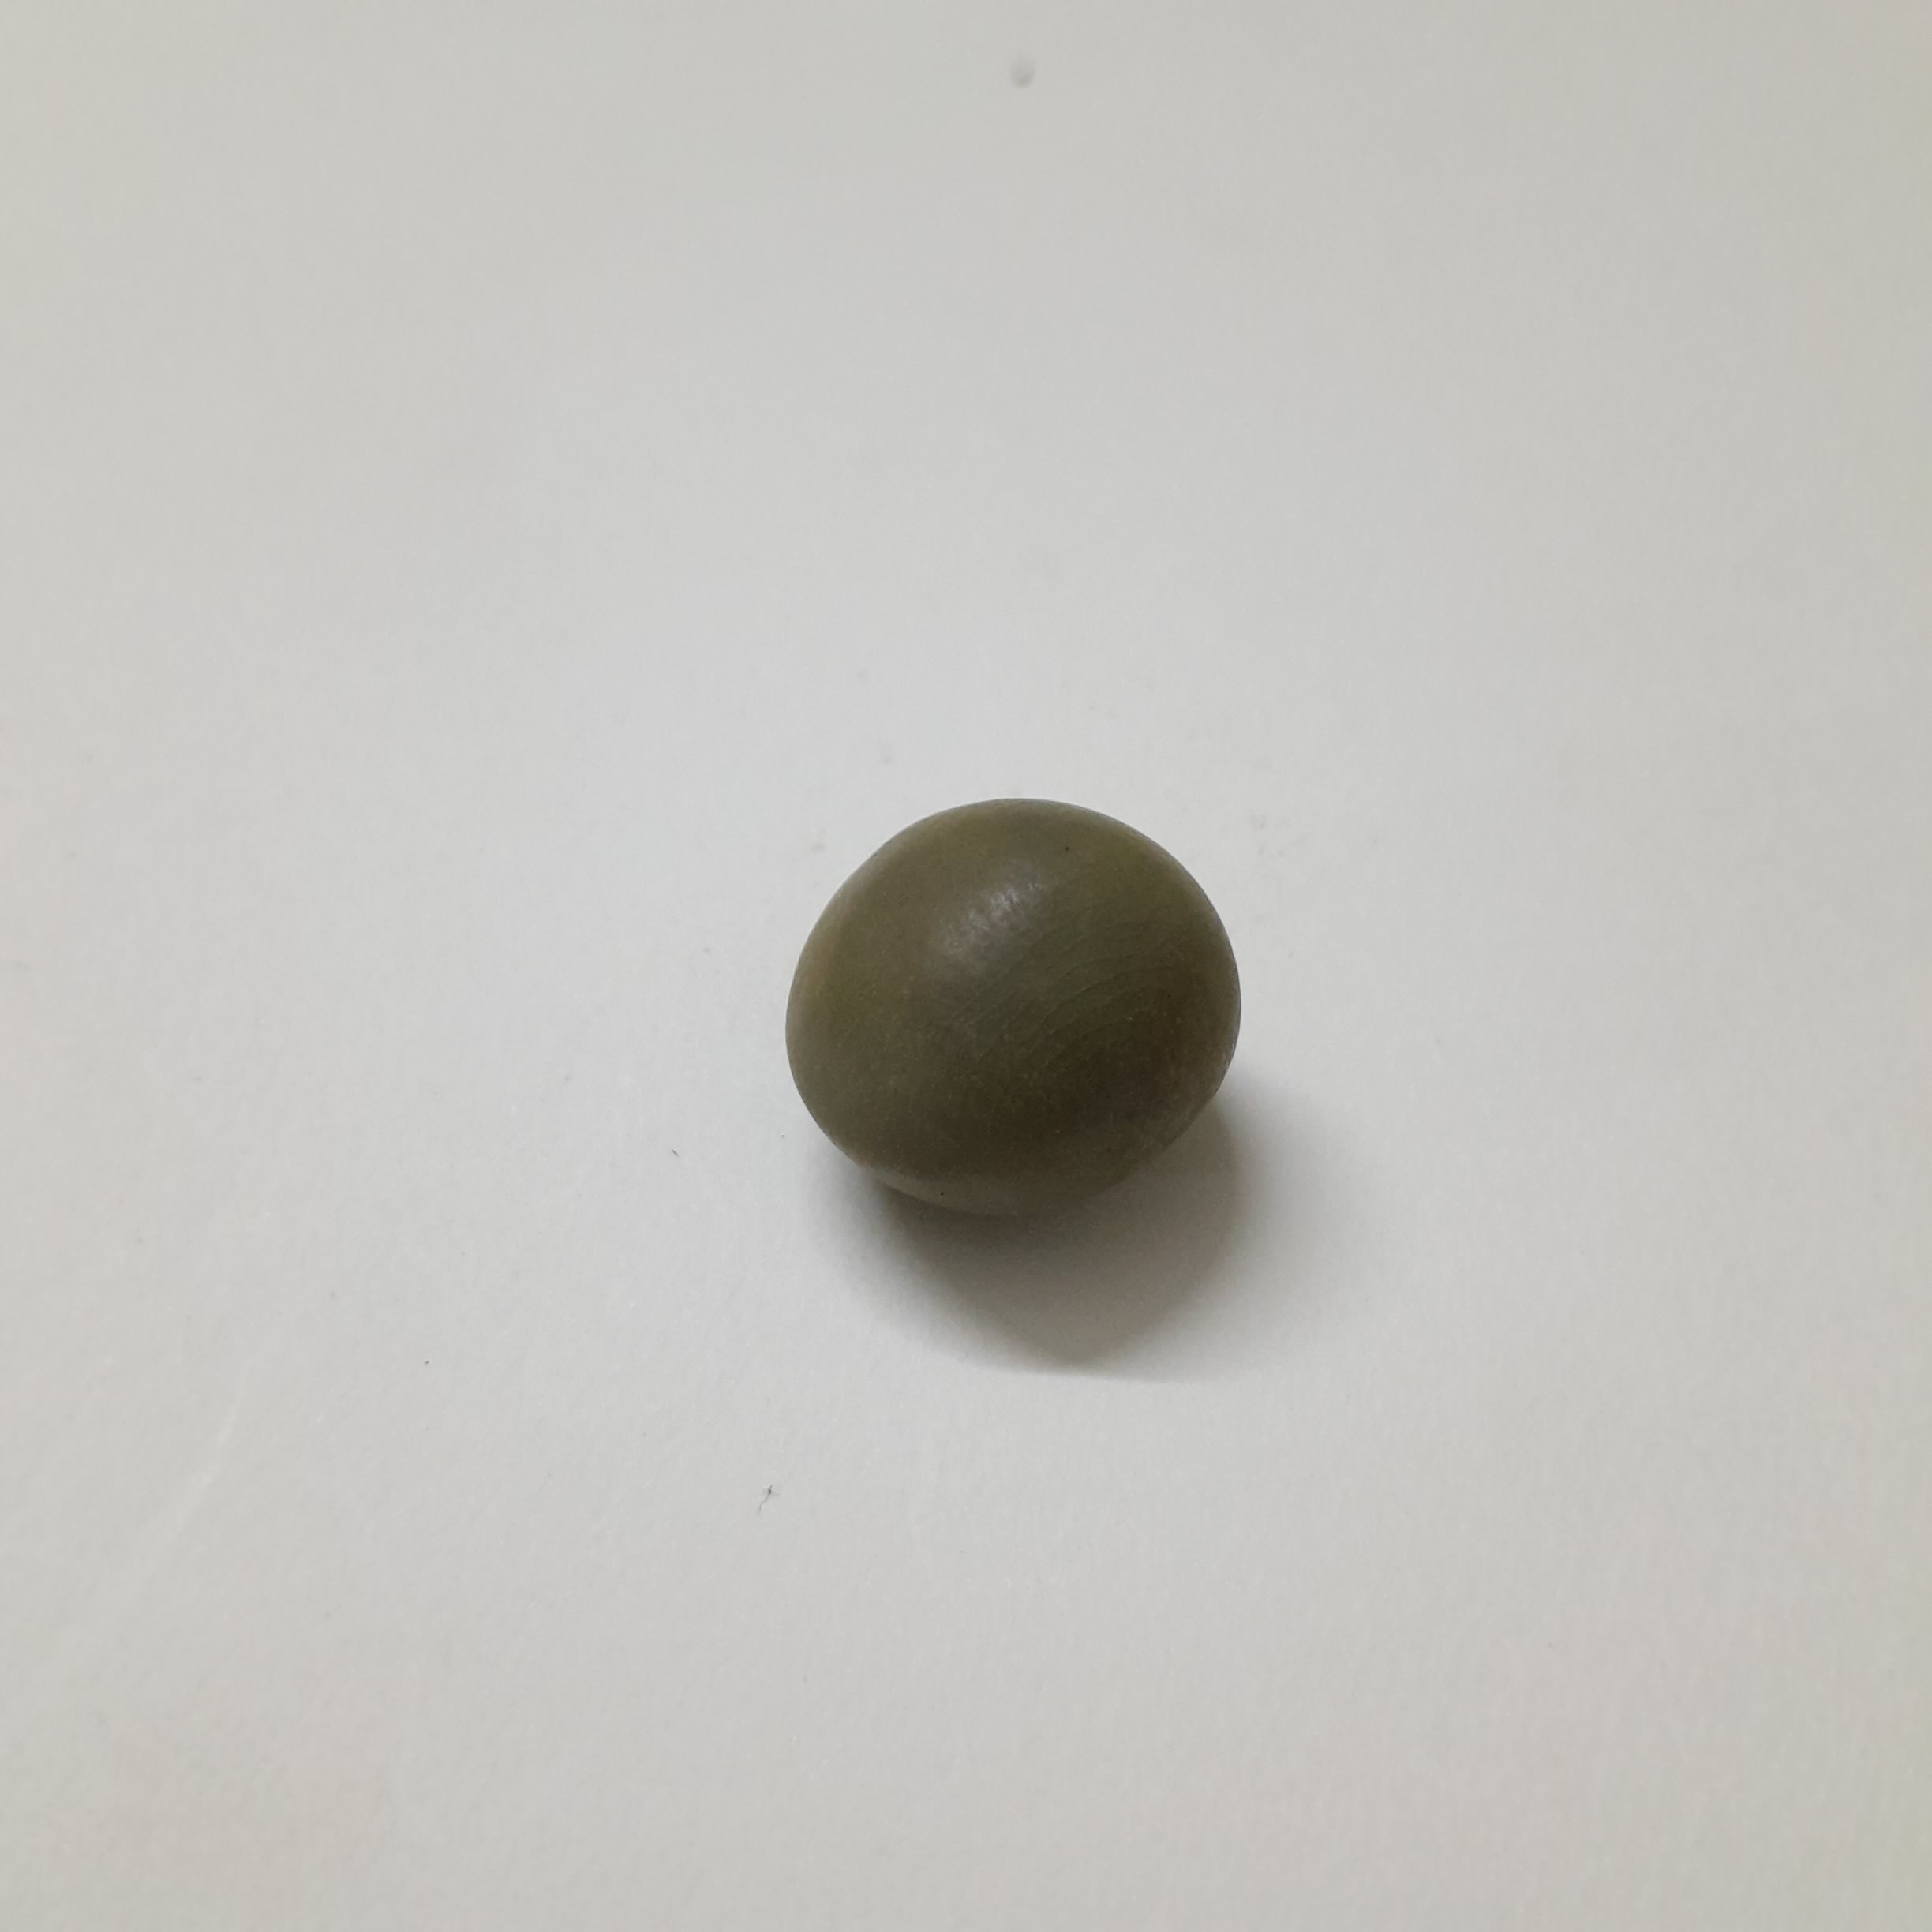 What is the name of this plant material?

sagargota
